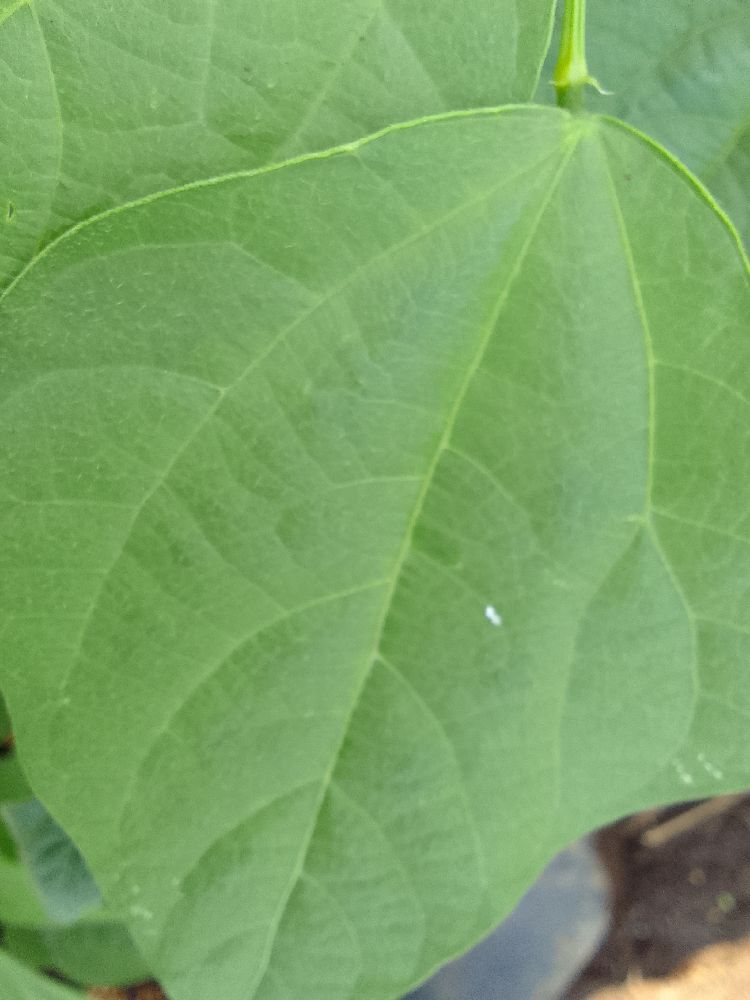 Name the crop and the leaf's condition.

common bean, healthy
